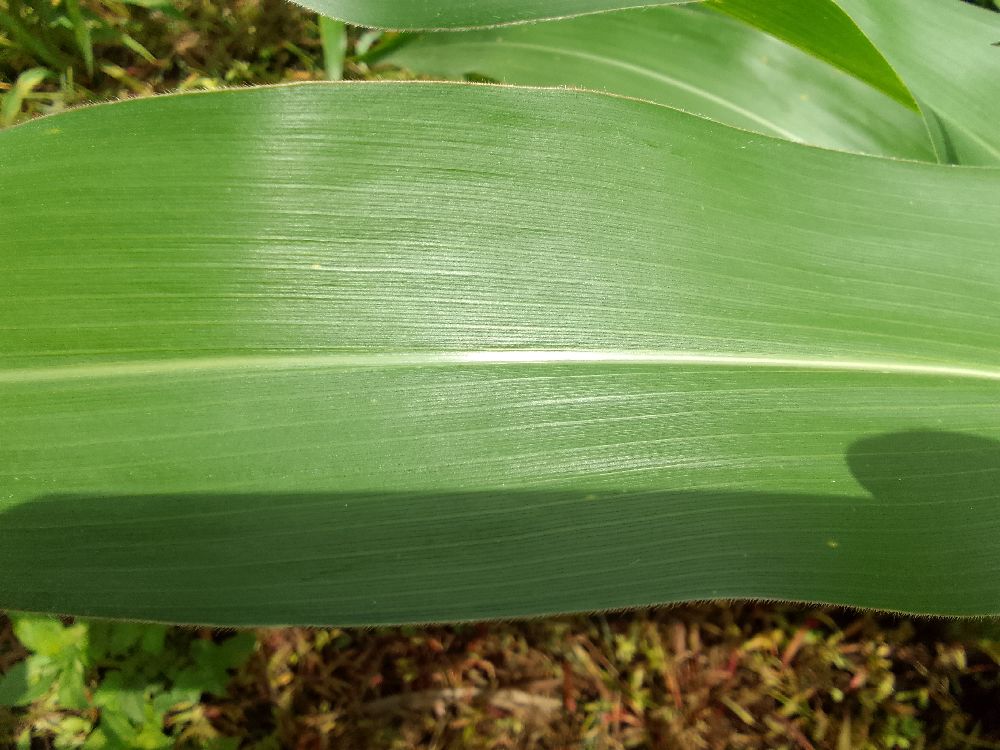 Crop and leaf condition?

maize, healthy
